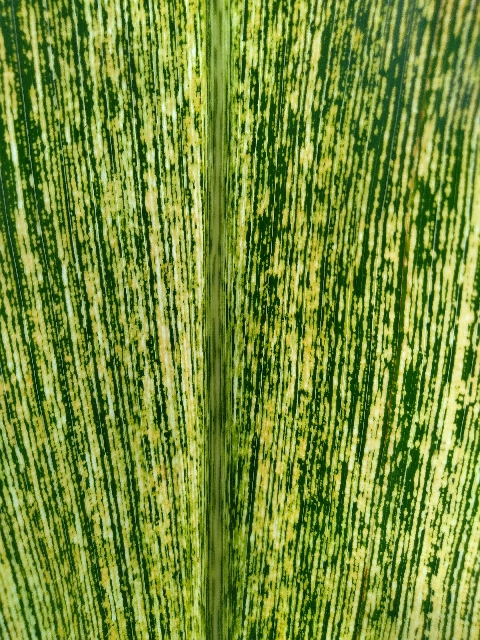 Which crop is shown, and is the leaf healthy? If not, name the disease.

maize, maize streak virus
